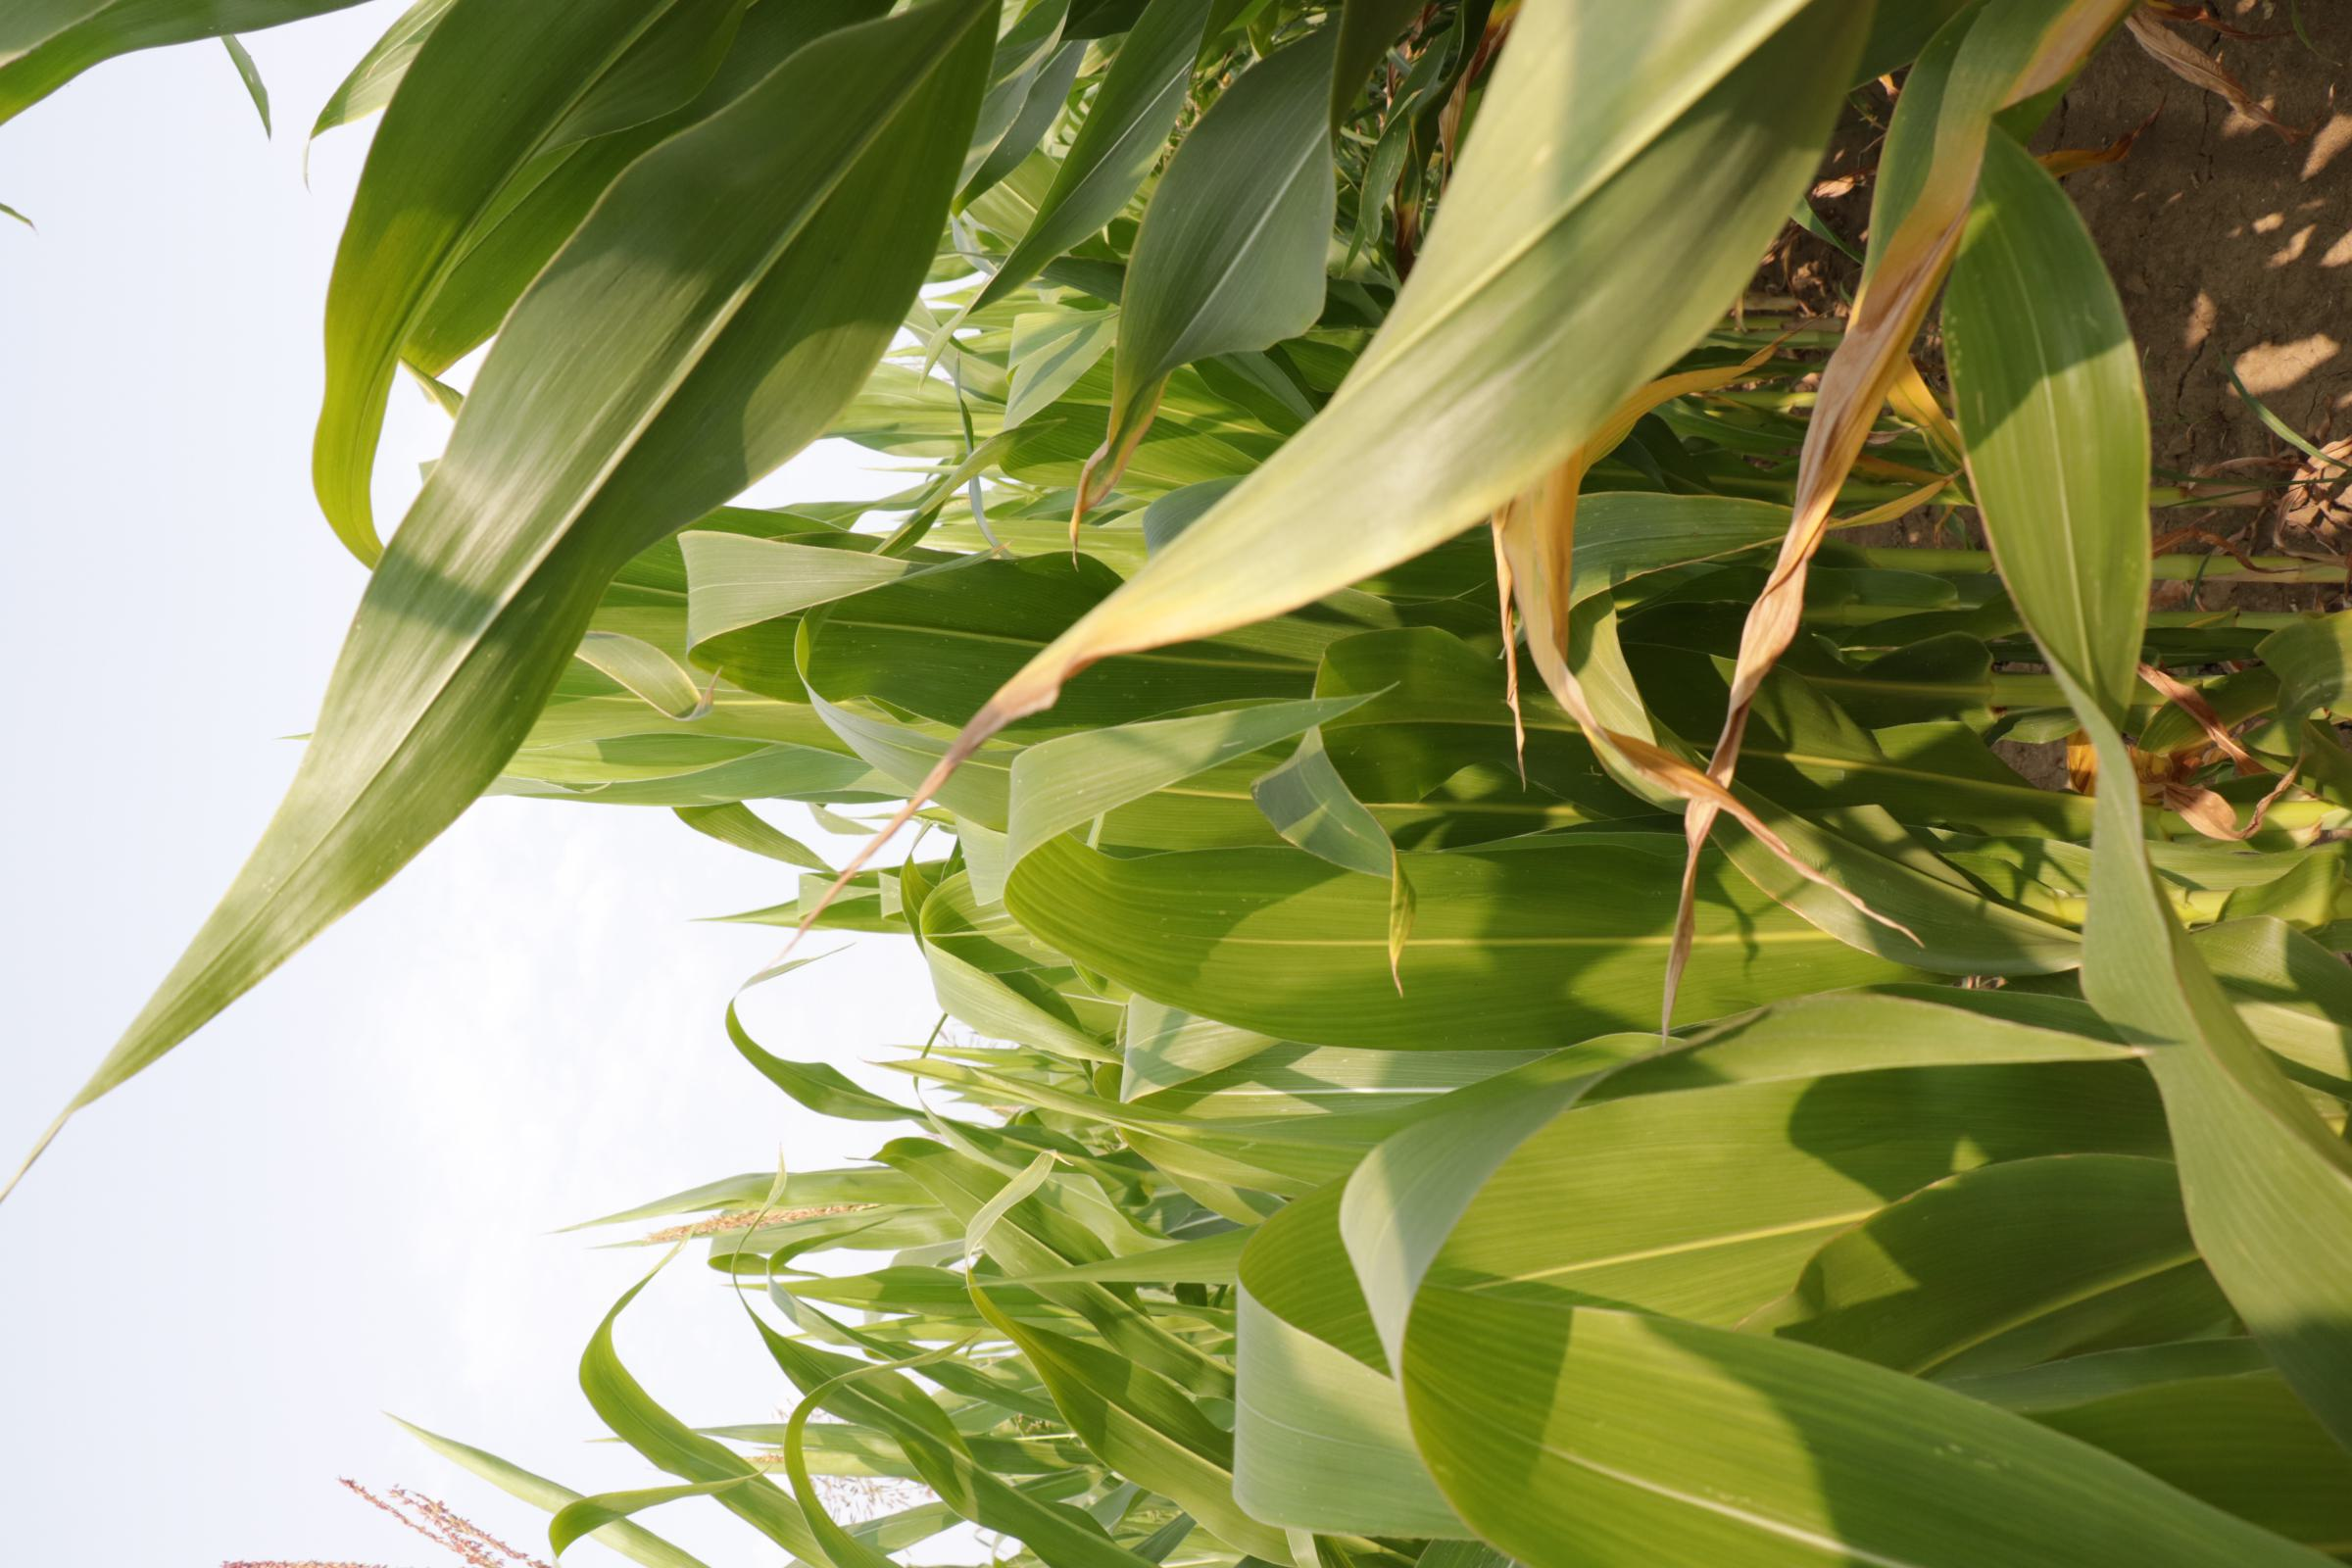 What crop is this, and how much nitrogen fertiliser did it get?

maize, full nitrogen fertilisation
